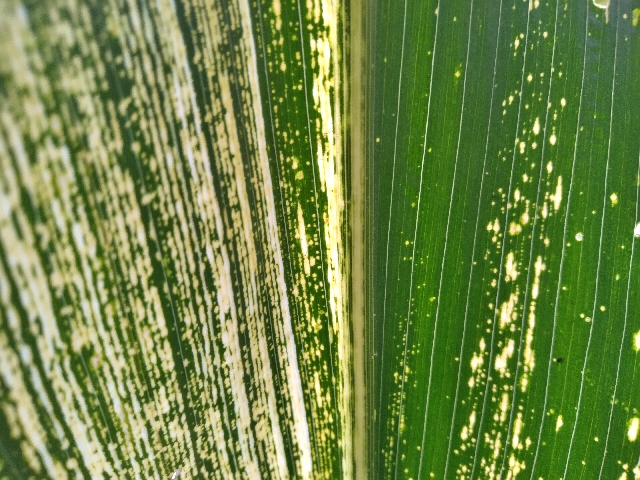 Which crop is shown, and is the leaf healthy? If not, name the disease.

maize, maize streak virus
